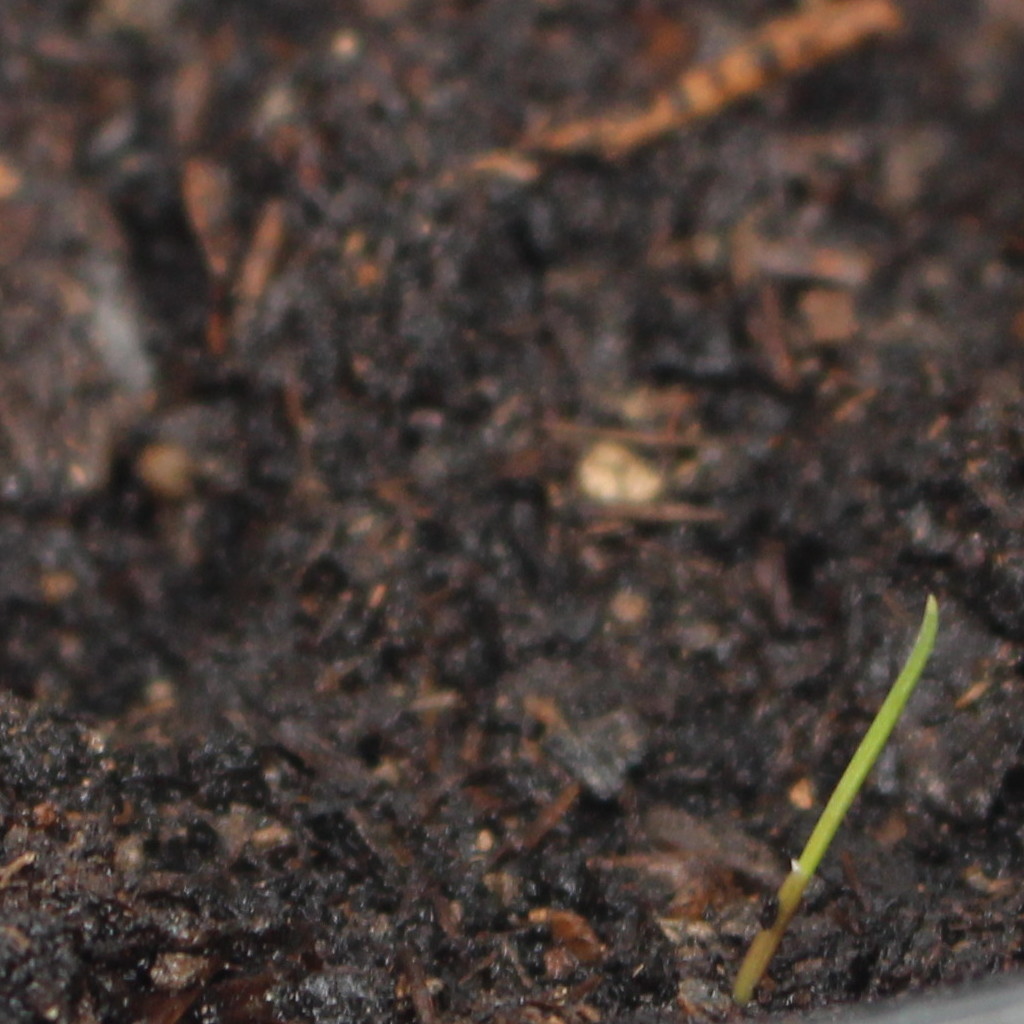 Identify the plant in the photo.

Lolium multiflorum
